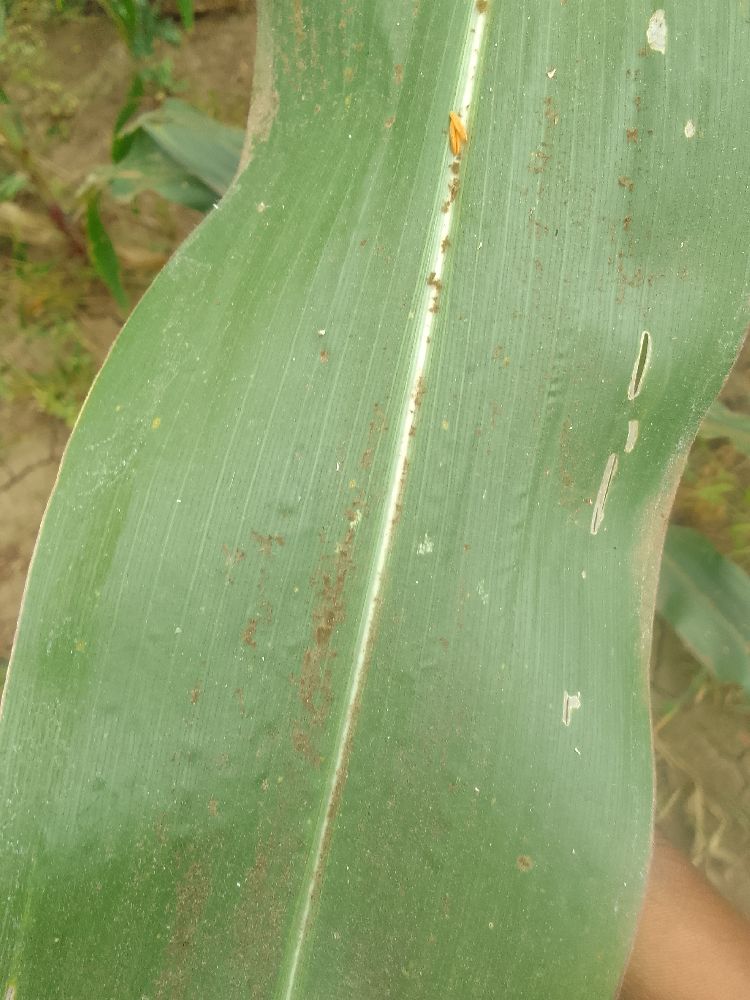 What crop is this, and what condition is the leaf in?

maize, healthy
